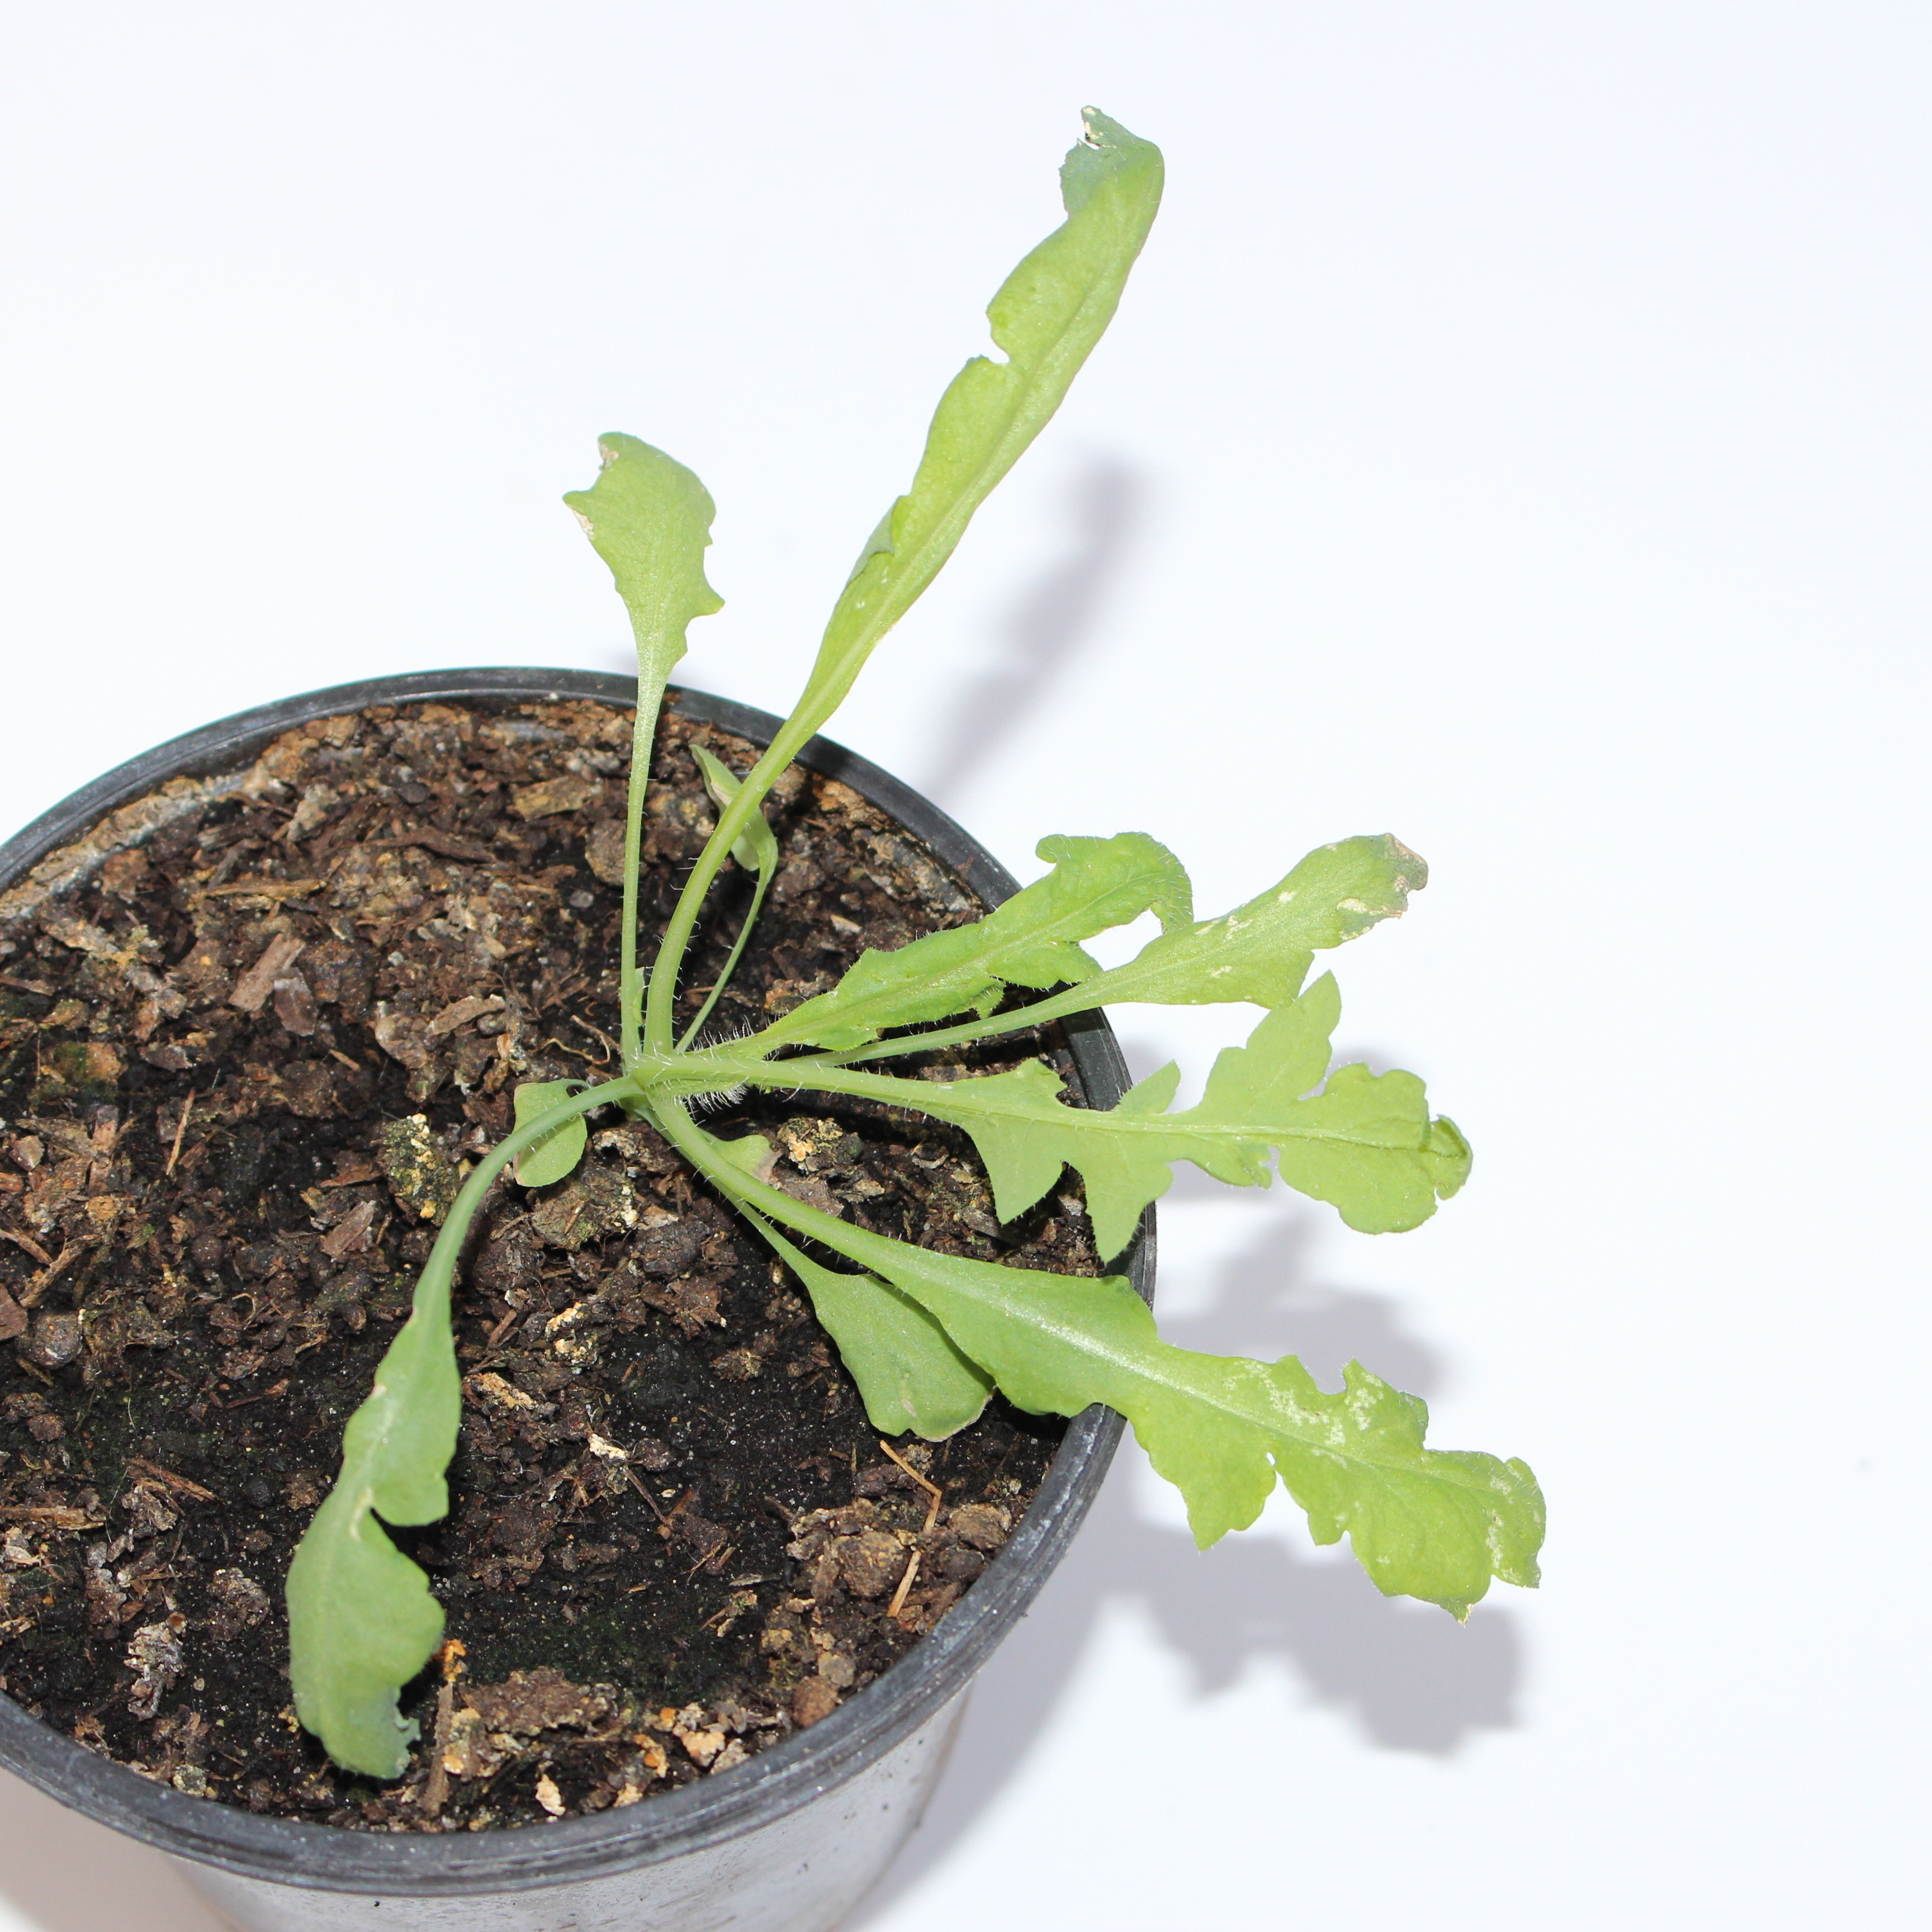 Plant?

Papaver rhoeas
